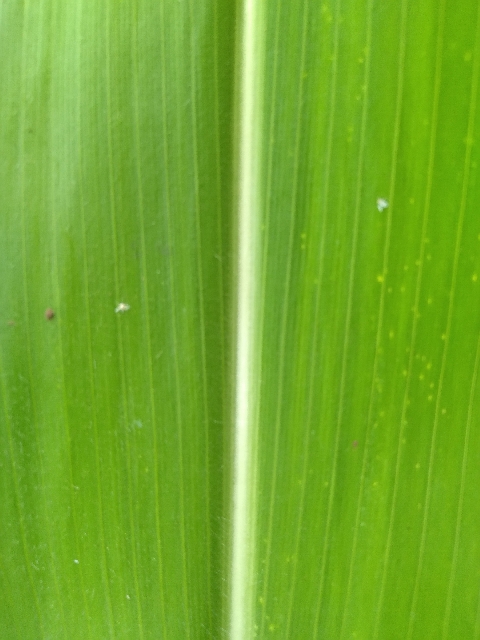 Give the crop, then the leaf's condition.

maize, healthy
